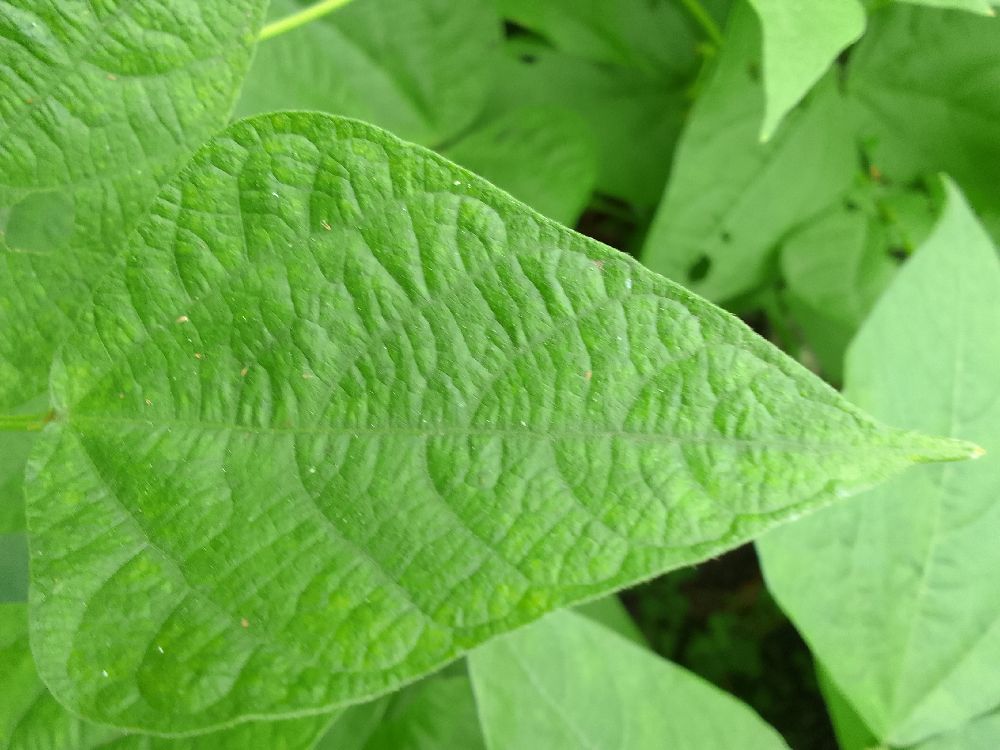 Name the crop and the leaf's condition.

common bean, healthy
